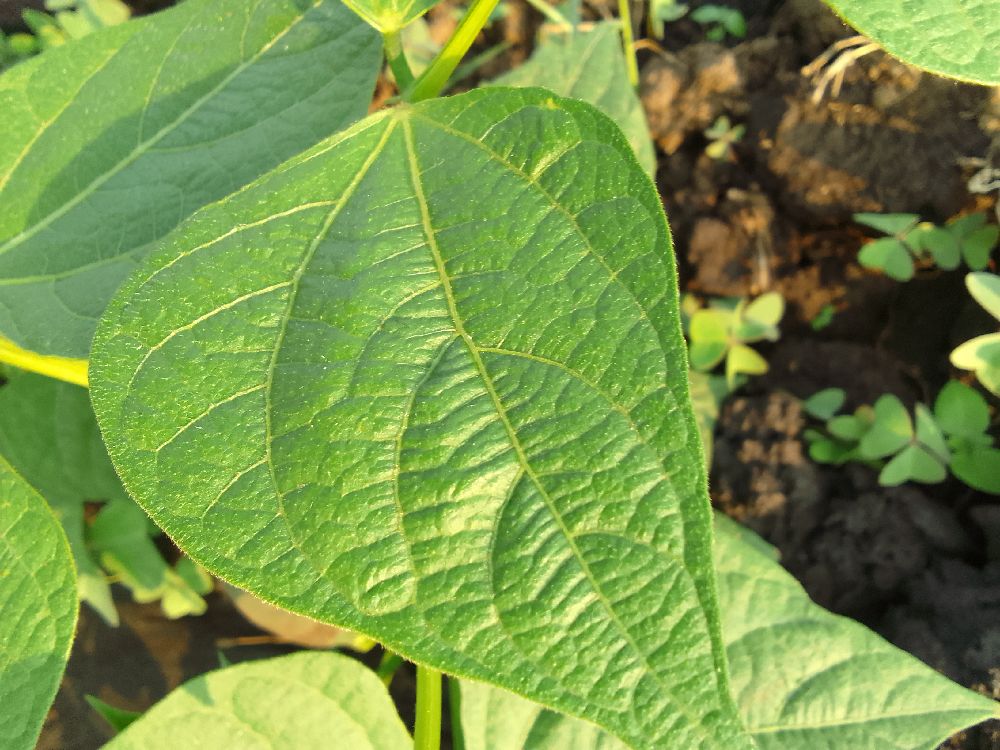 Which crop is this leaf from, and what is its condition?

common bean, healthy
